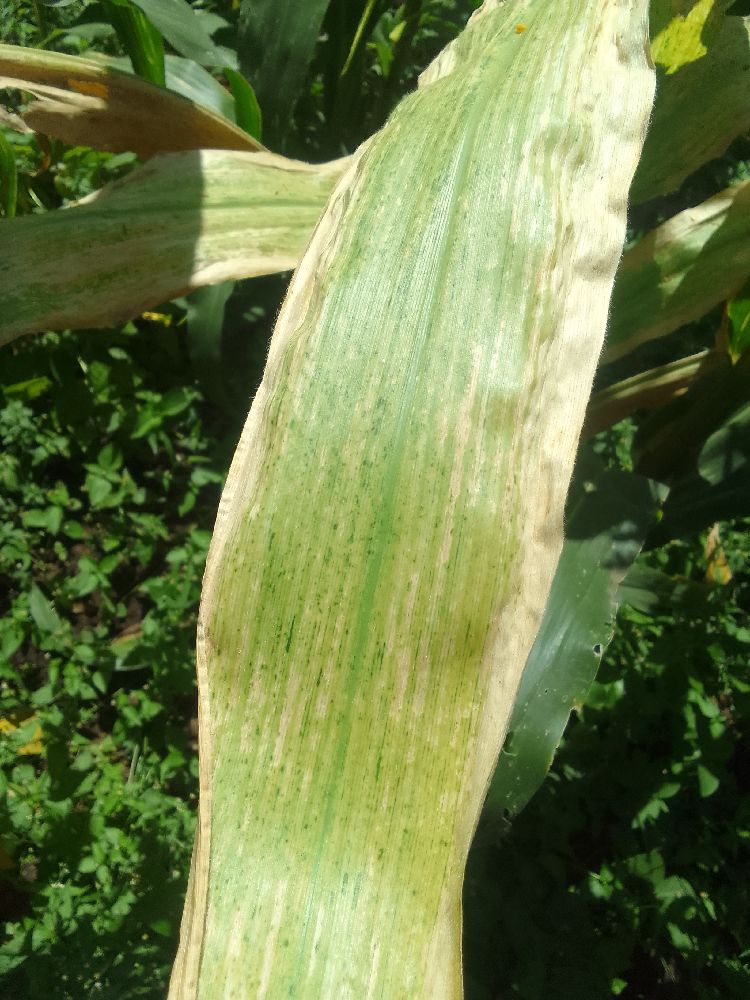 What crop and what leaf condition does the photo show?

maize, maize lethal necrosis
